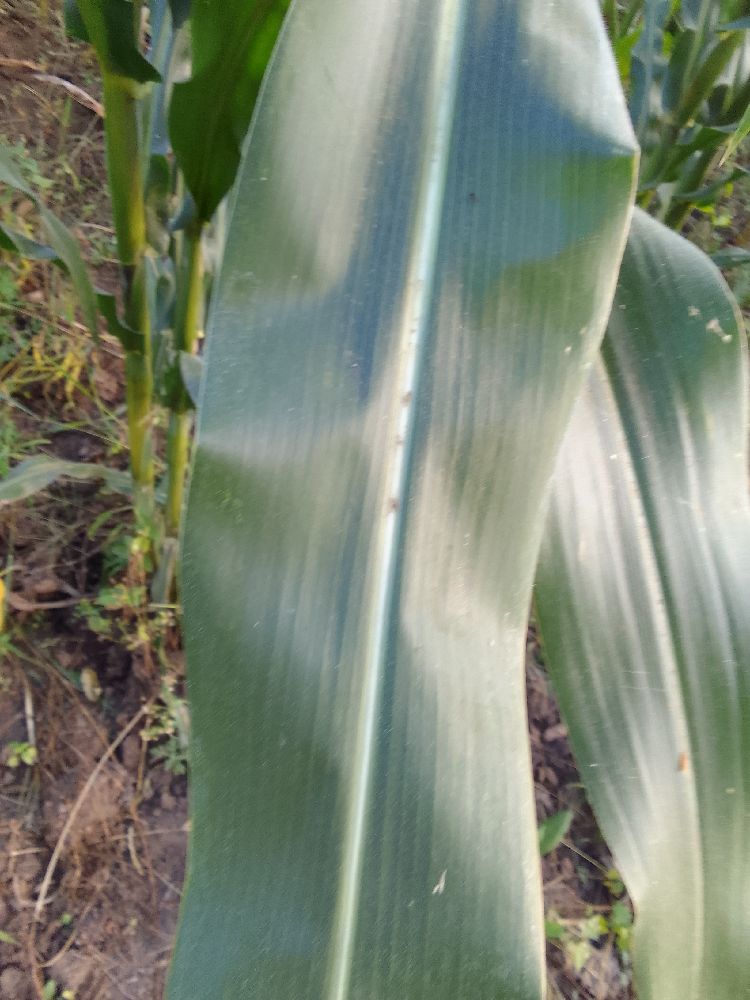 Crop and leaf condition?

maize, healthy
